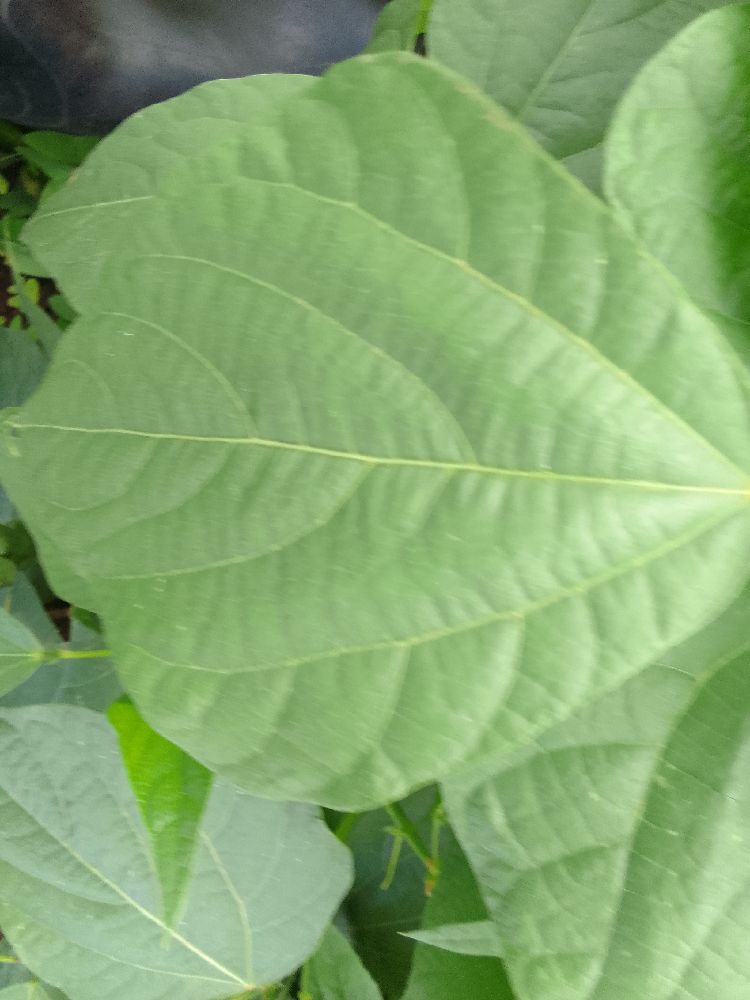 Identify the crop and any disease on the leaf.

common bean, healthy
